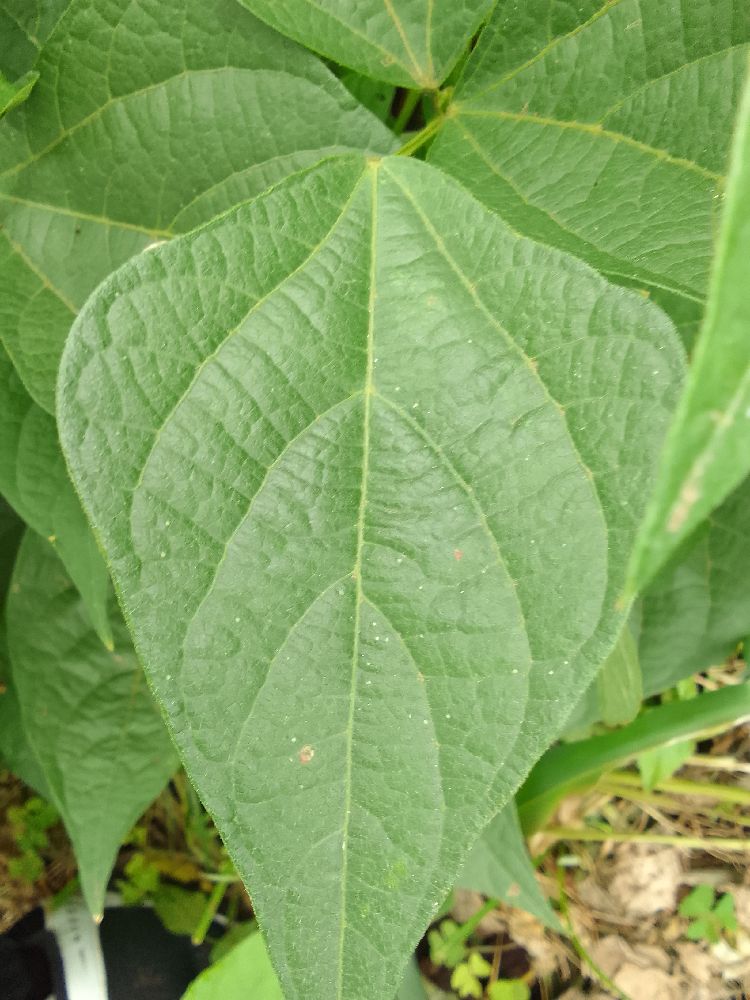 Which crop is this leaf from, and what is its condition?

common bean, healthy
